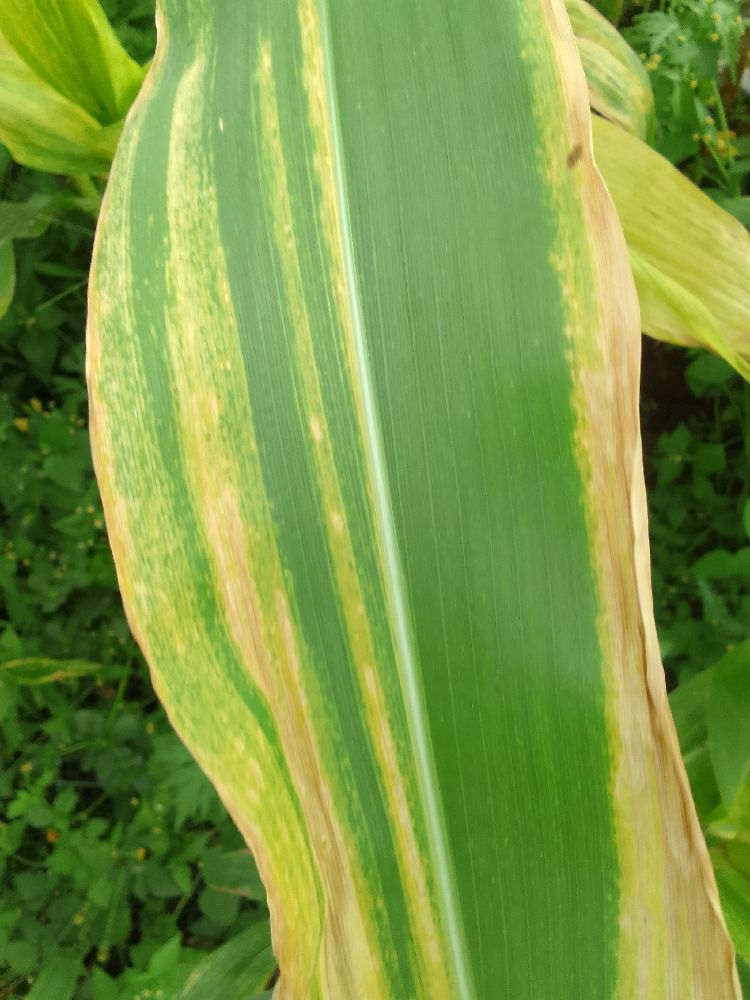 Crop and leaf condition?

maize, maize lethal necrosis
